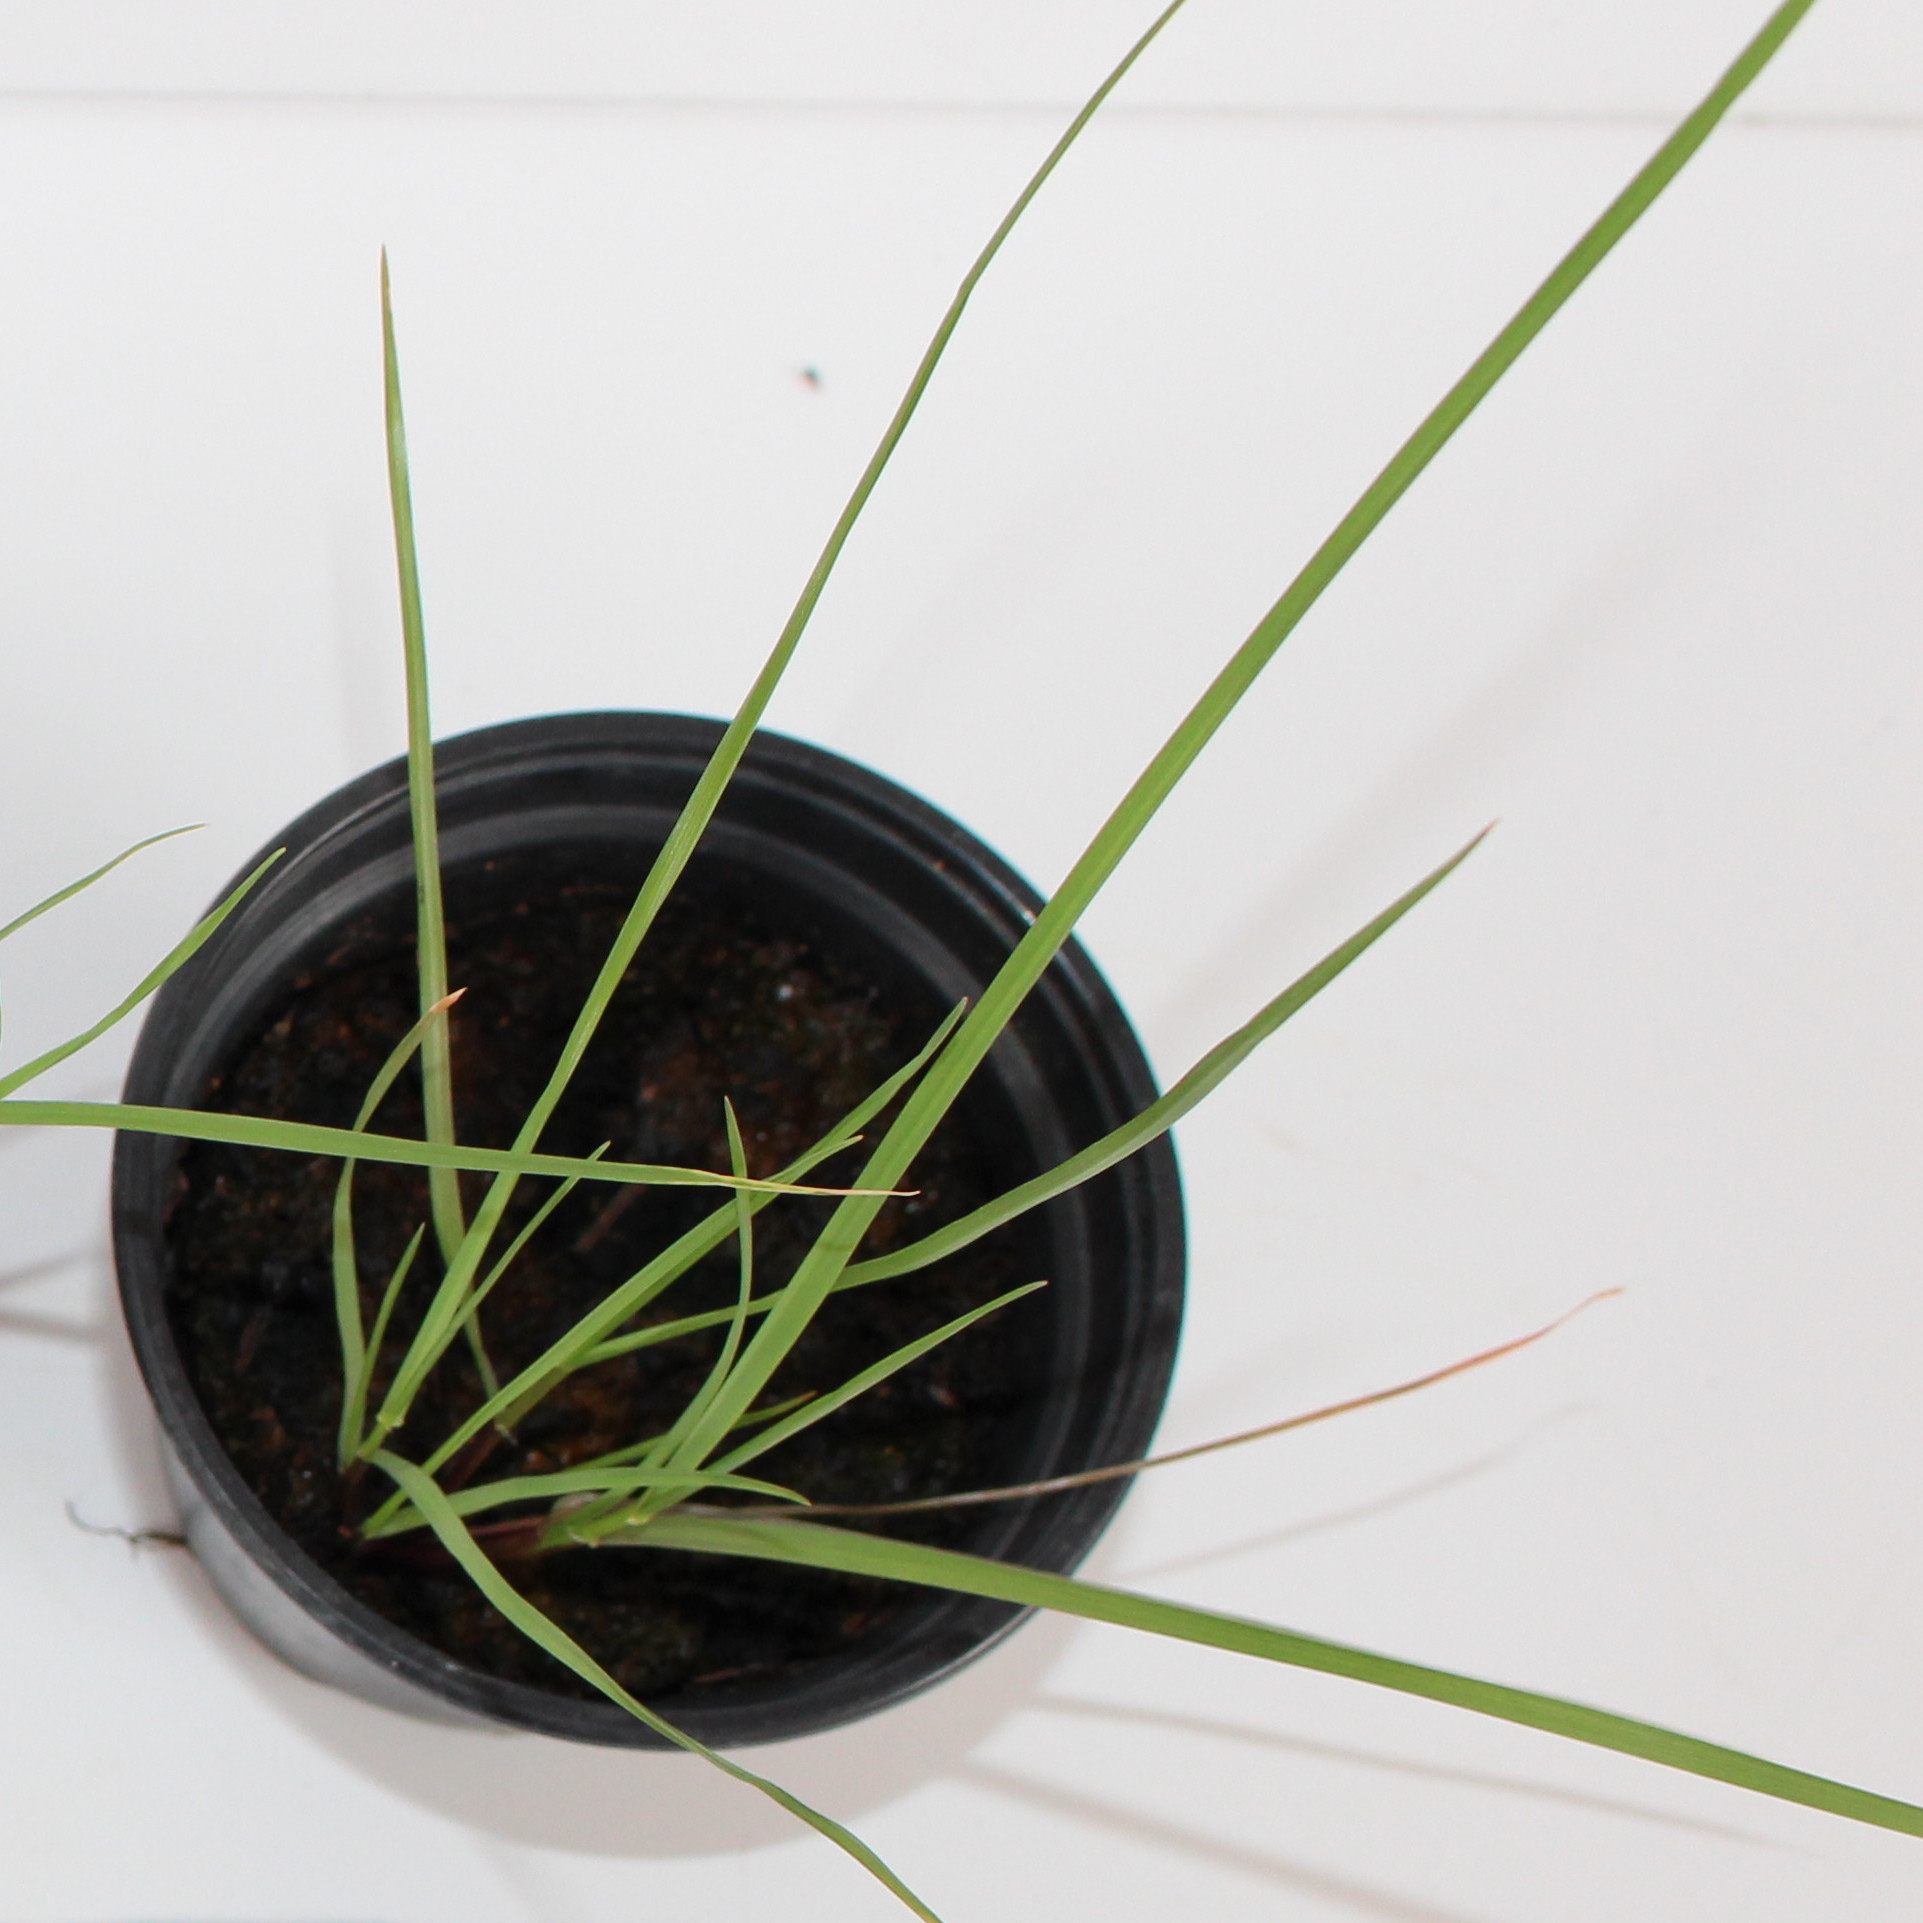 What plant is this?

Lolium multiflorum
